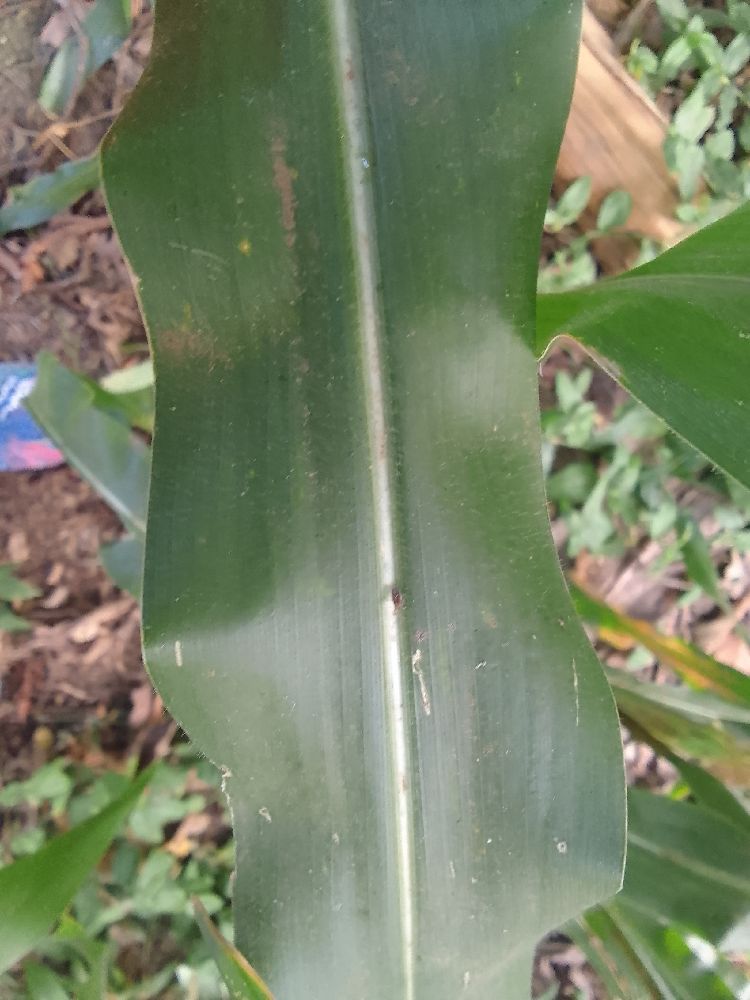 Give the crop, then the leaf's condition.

maize, healthy
